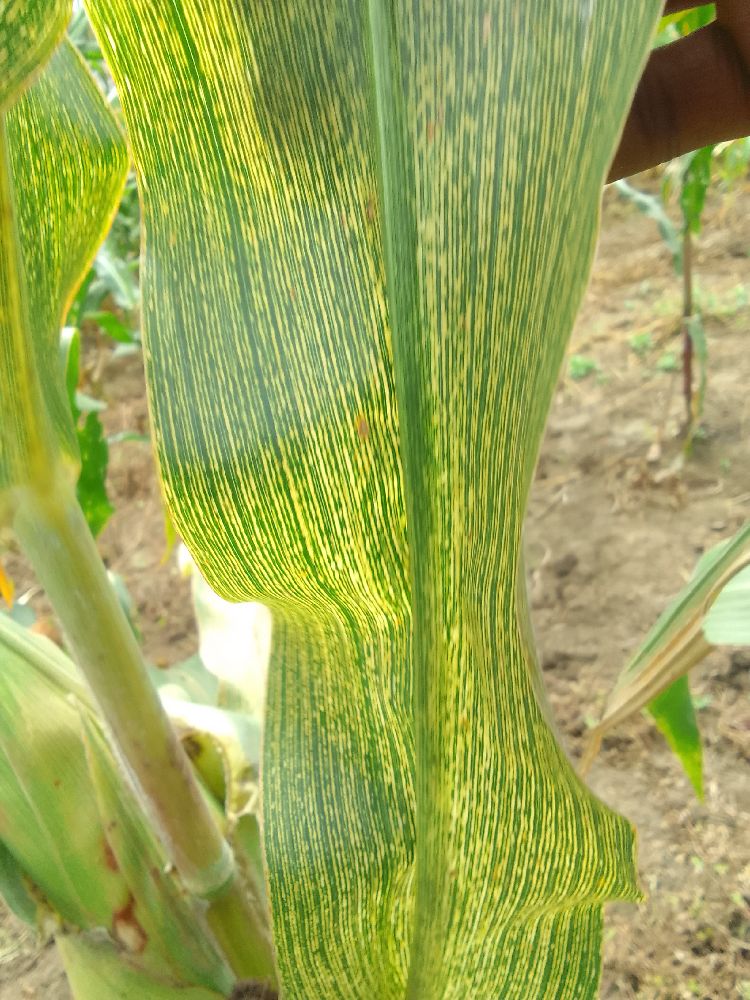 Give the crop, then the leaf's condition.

maize, maize streak virus
